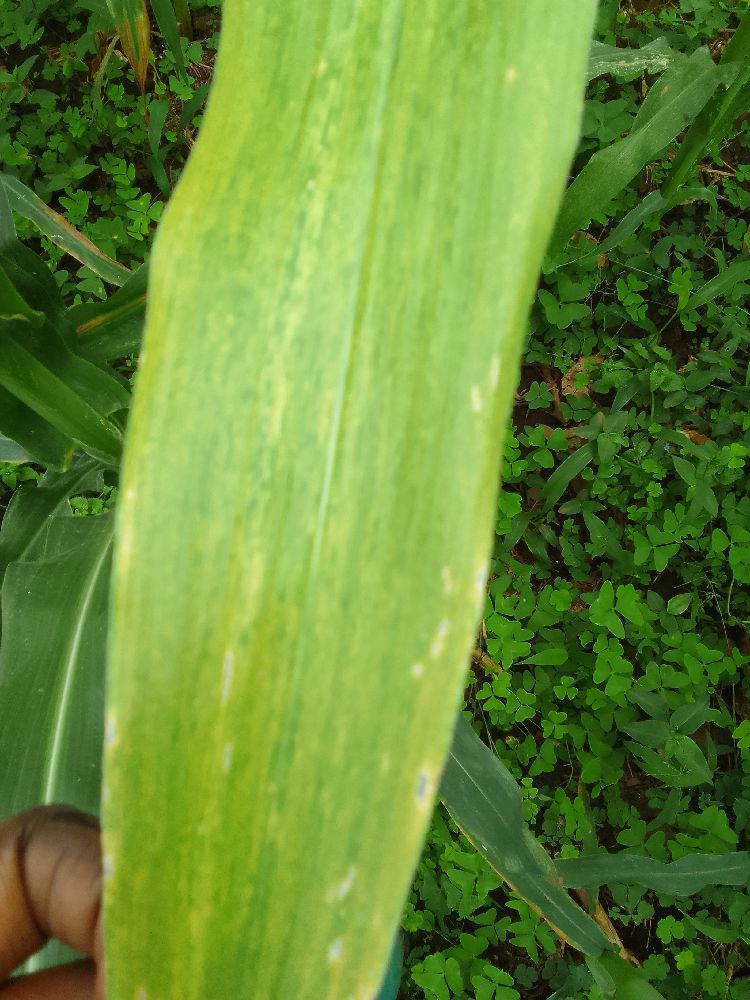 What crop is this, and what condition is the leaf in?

maize, maize lethal necrosis
